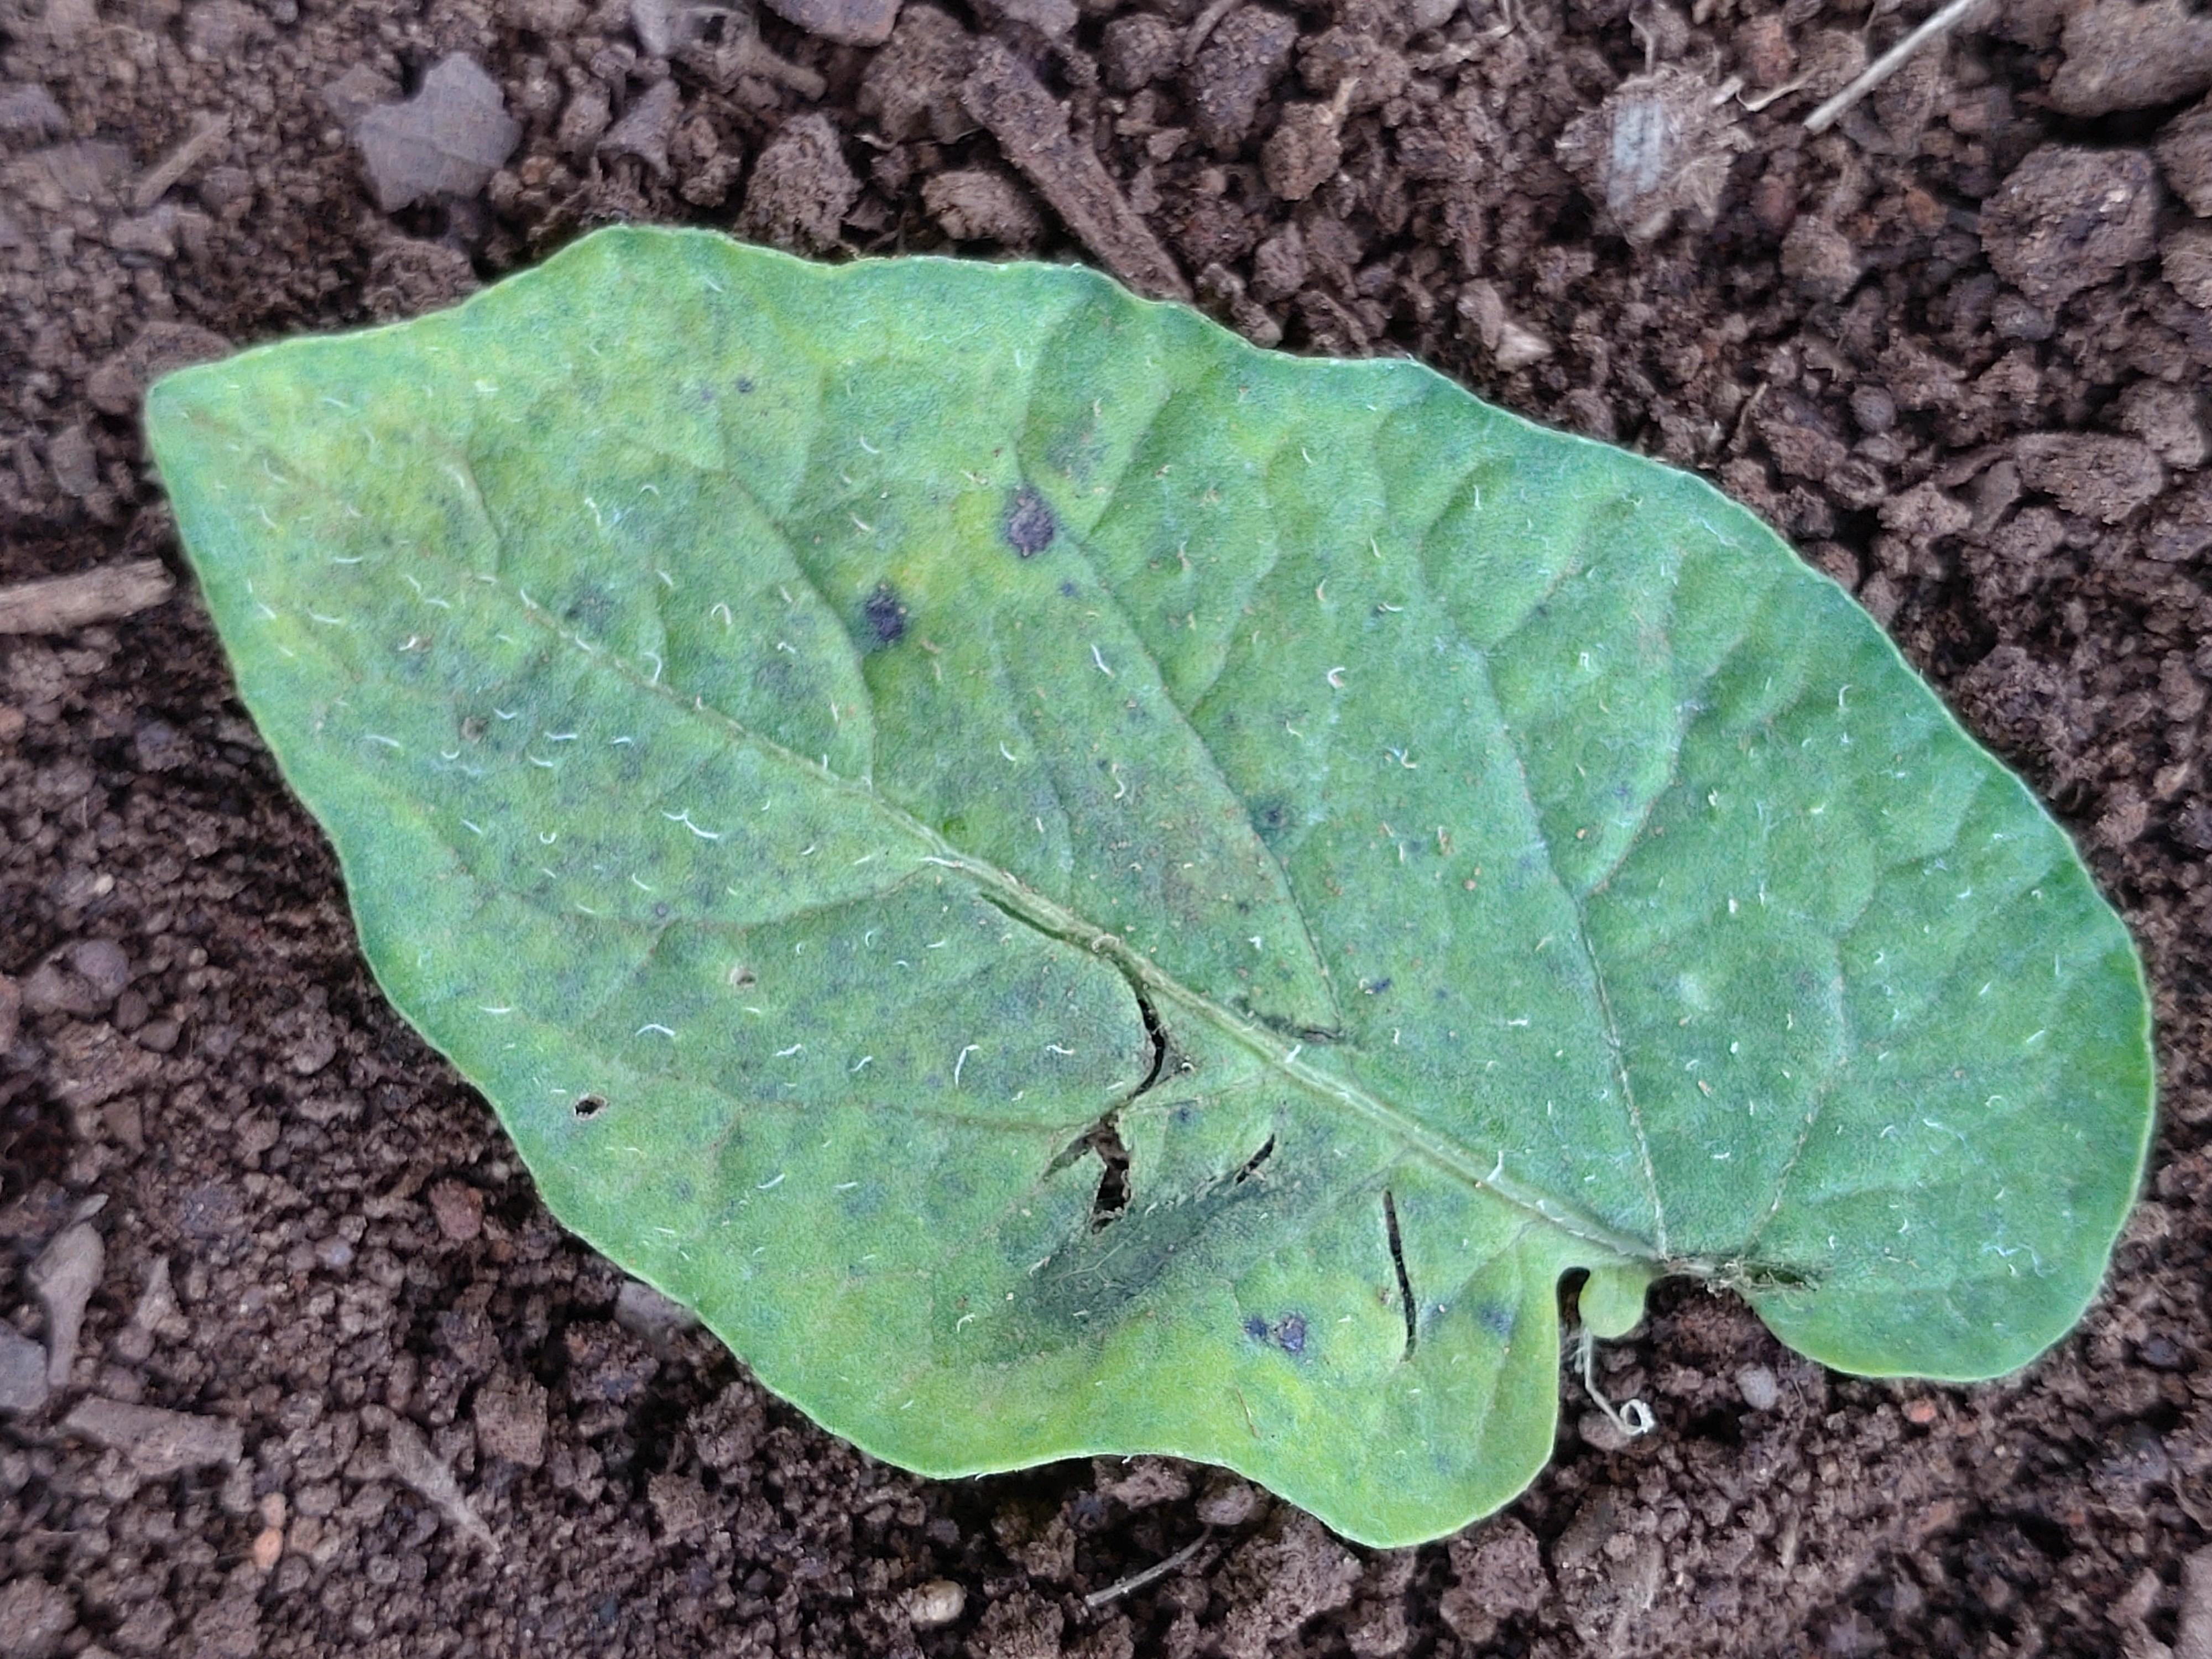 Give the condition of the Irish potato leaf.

late blight
